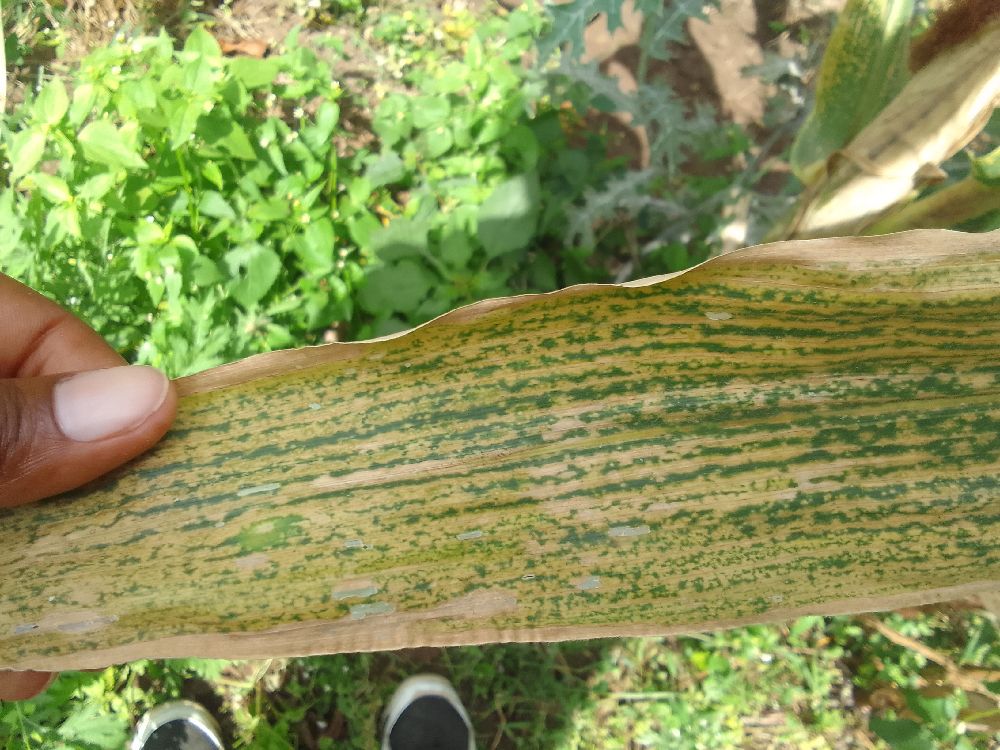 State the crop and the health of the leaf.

maize, maize lethal necrosis
